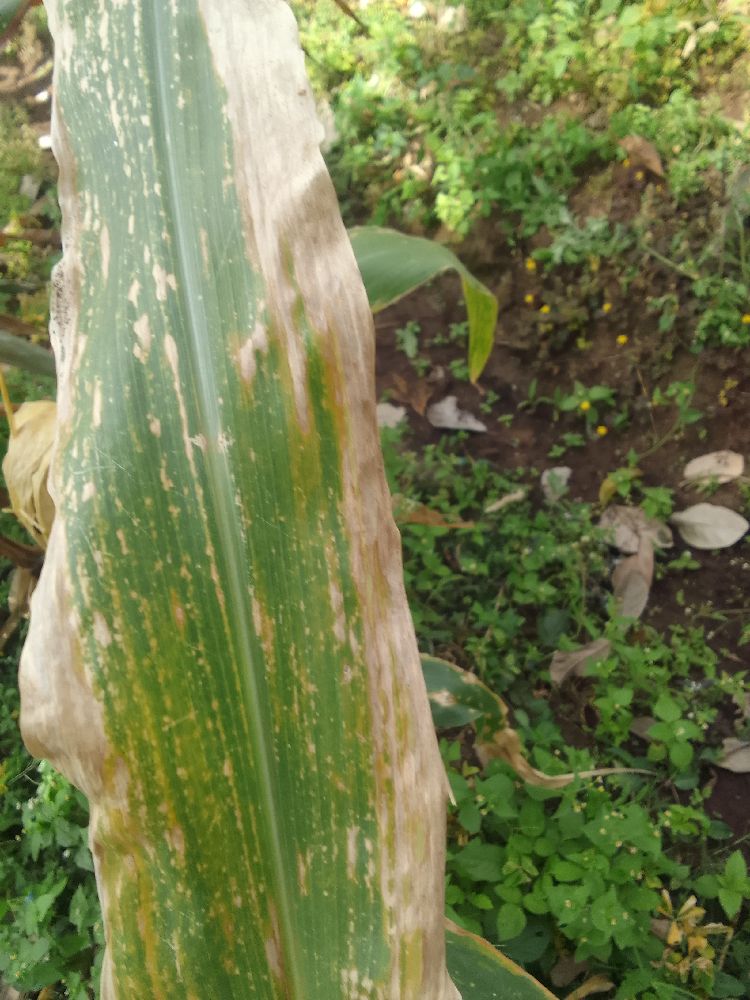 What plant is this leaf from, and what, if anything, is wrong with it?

maize, maize lethal necrosis
